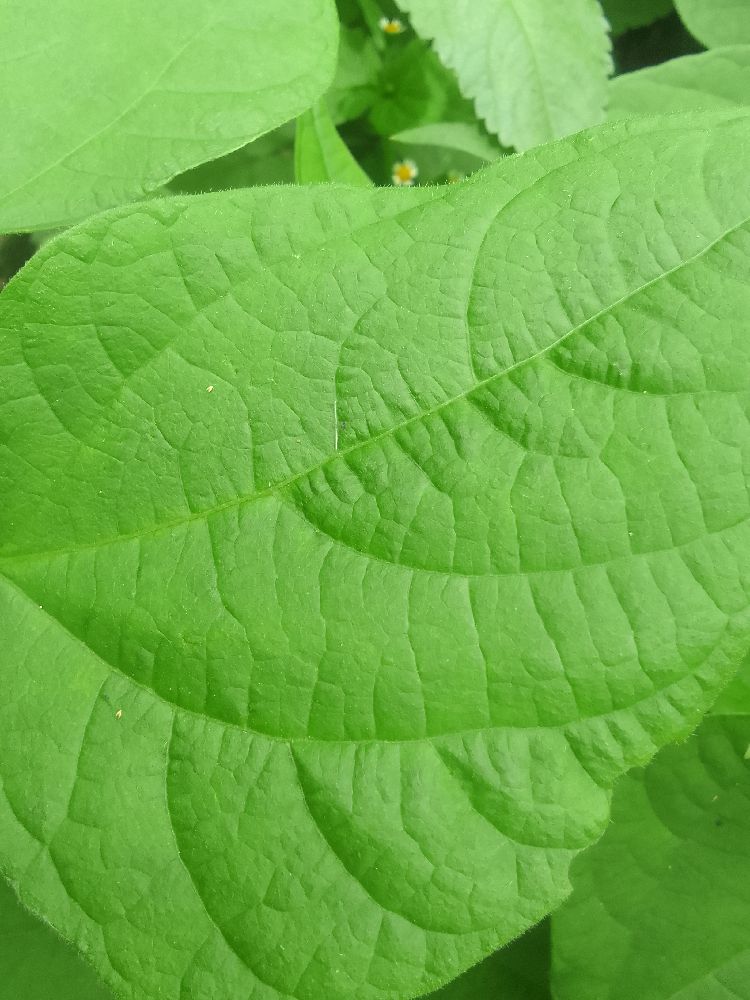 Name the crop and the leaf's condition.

common bean, healthy
